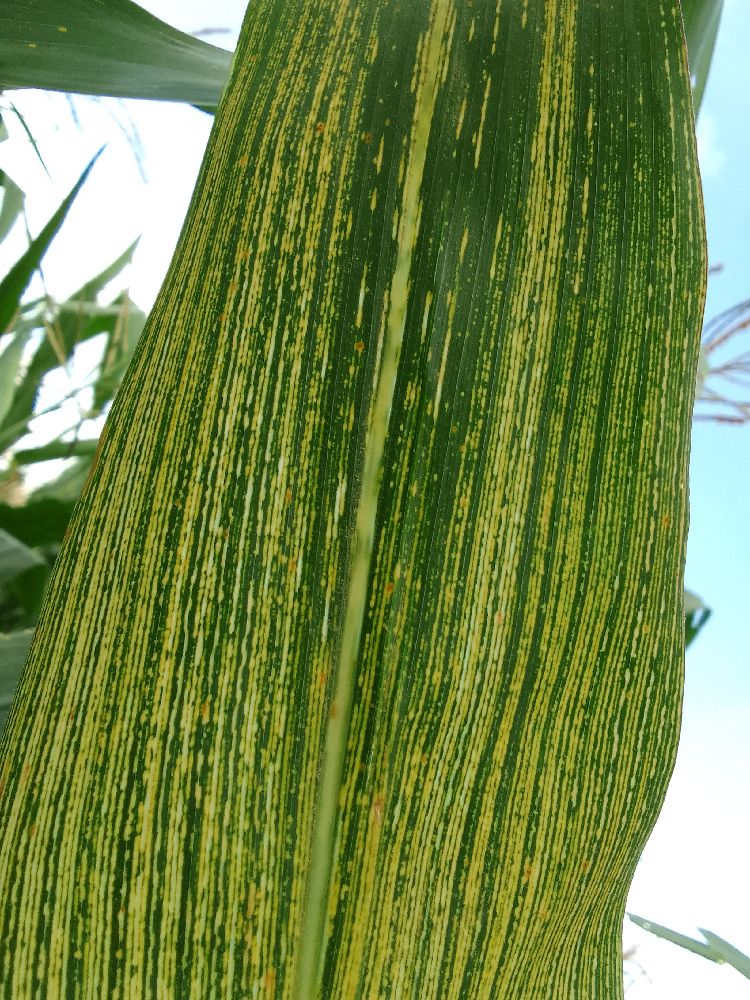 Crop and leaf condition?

maize, maize streak virus
